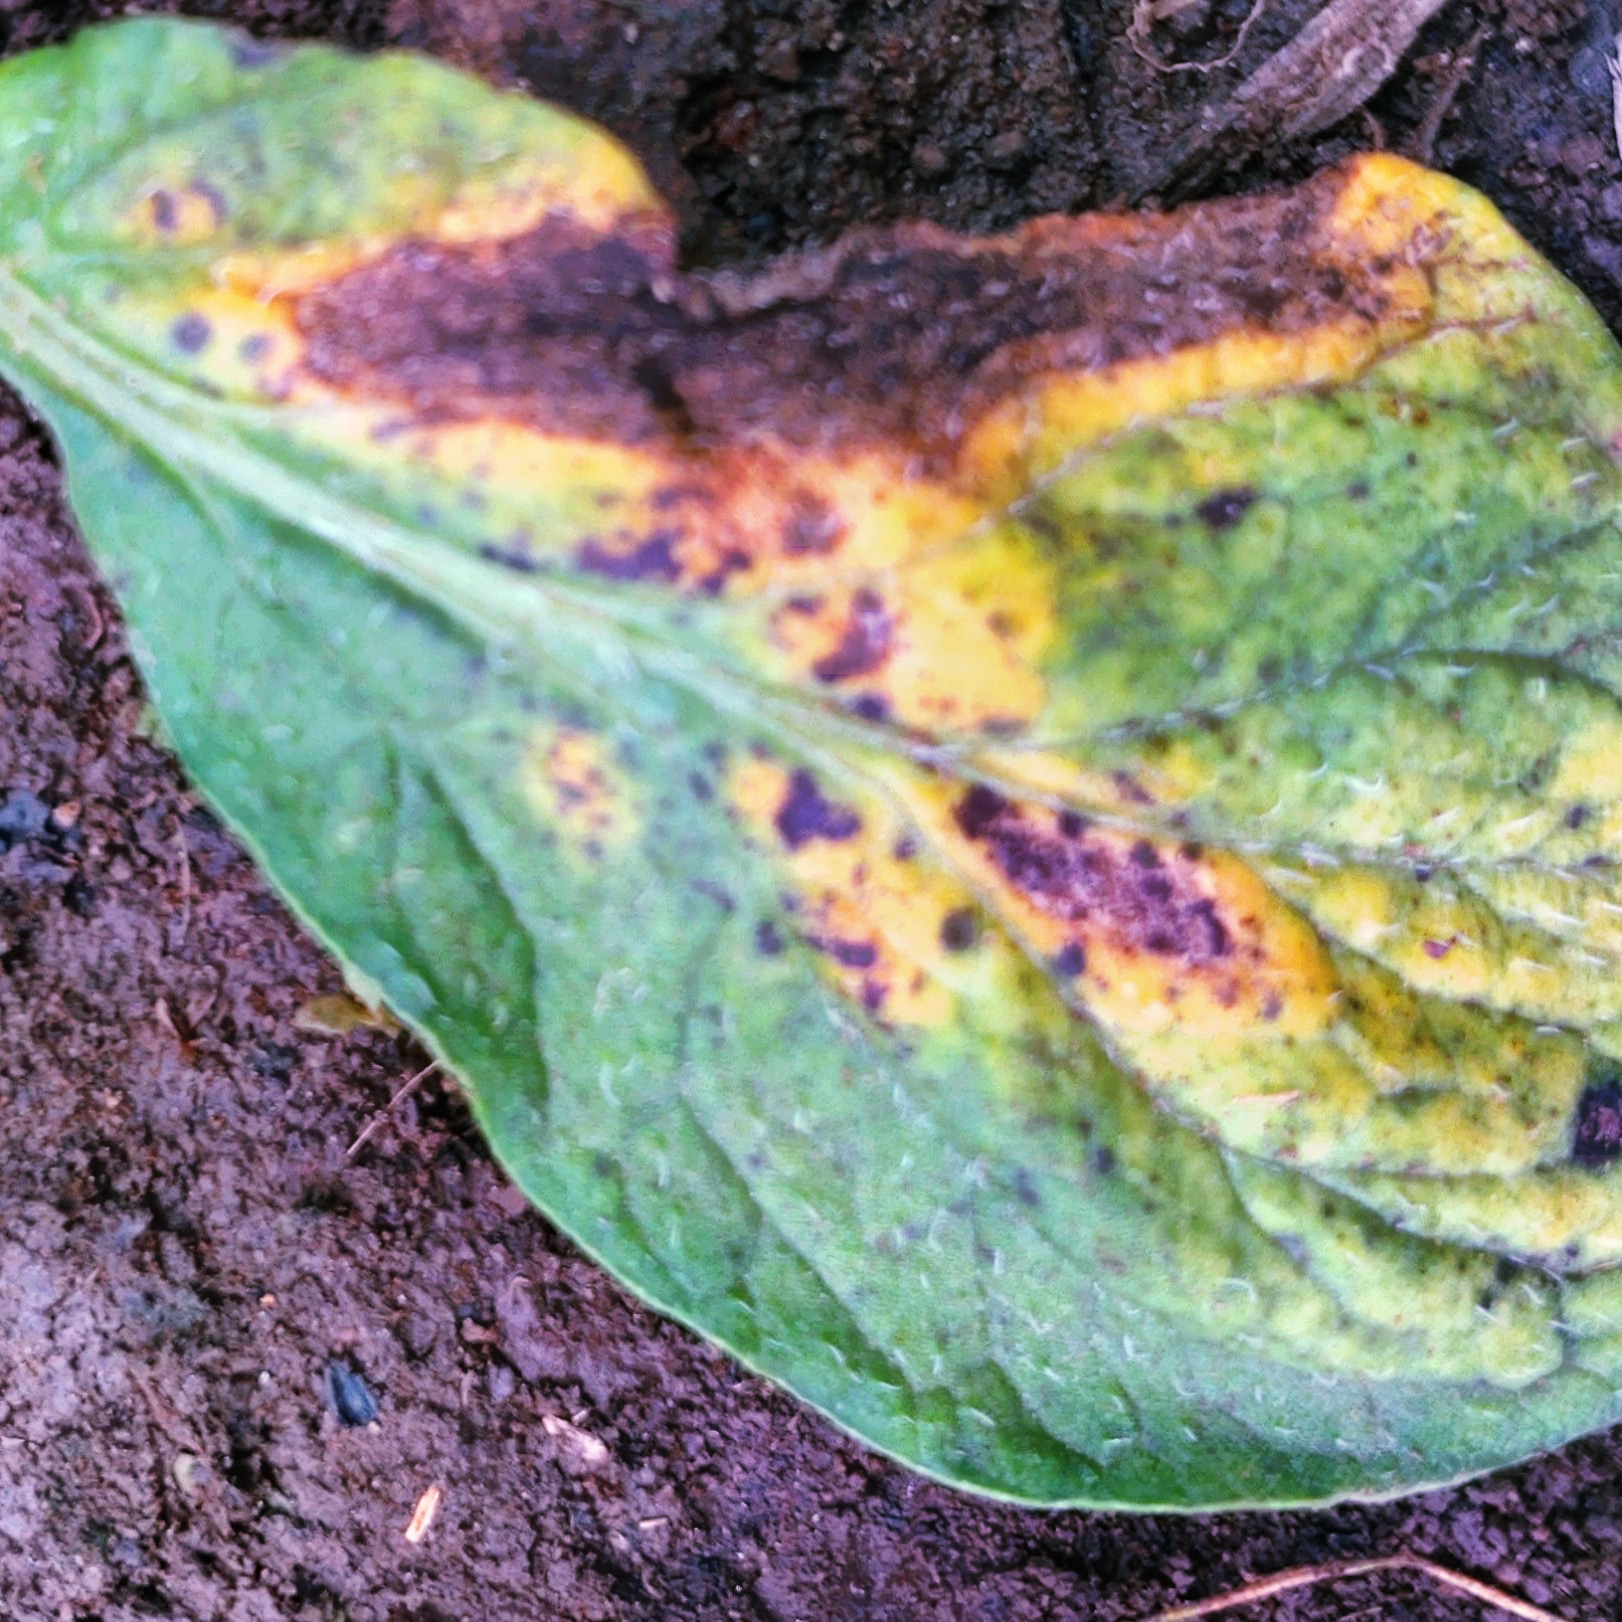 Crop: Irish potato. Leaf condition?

late blight
